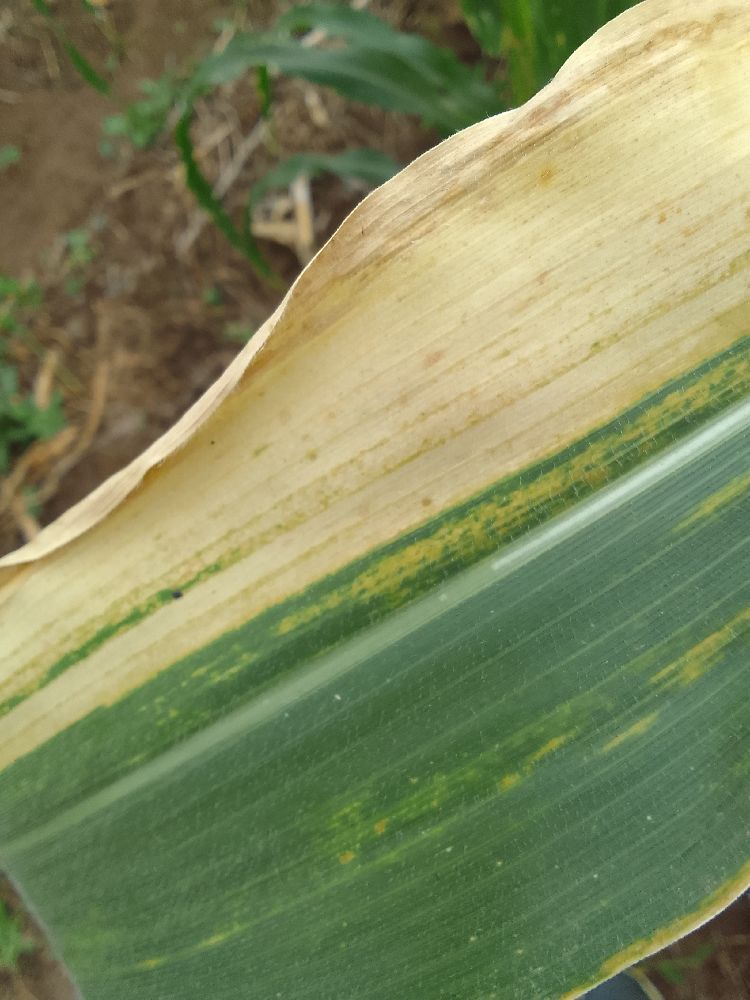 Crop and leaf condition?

maize, maize lethal necrosis
